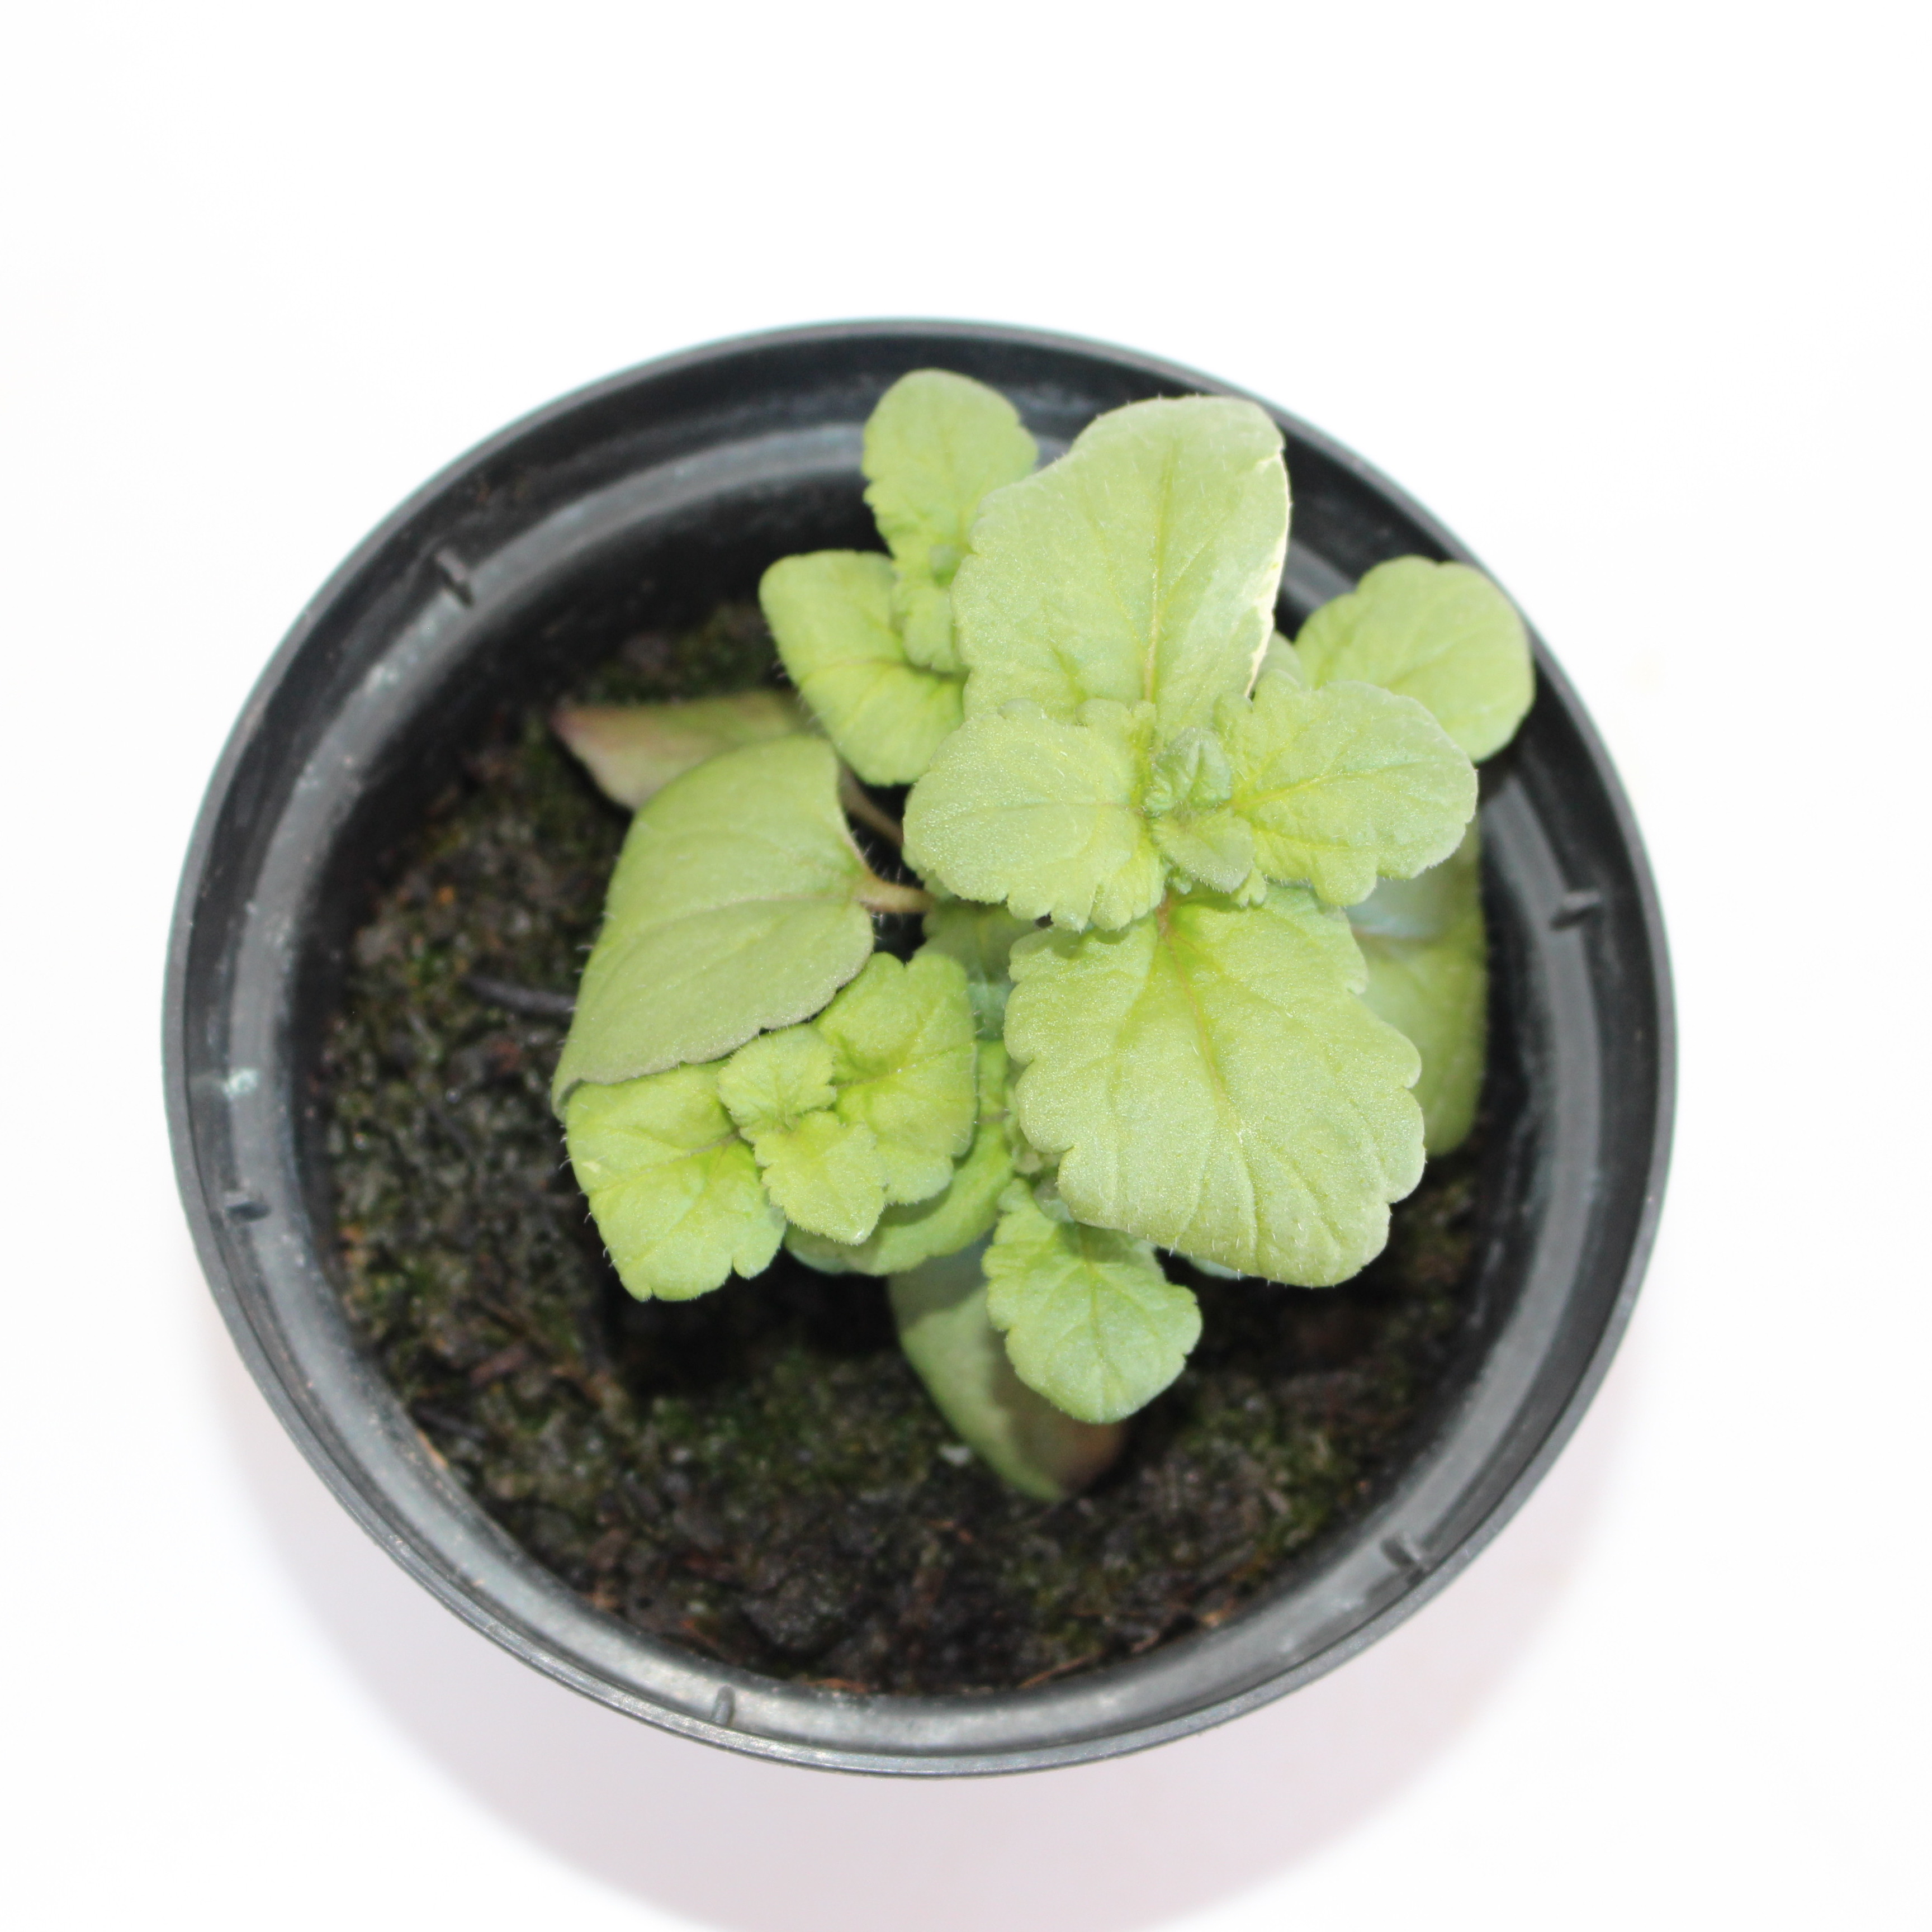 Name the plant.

Veronica persica
